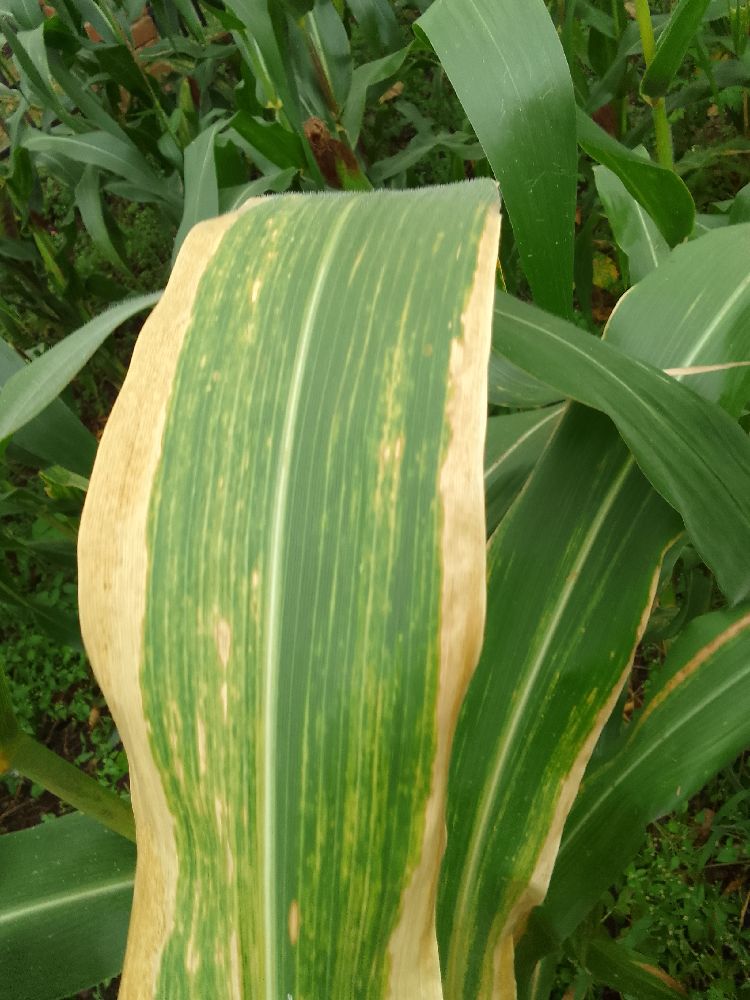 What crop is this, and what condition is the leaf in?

maize, maize lethal necrosis
